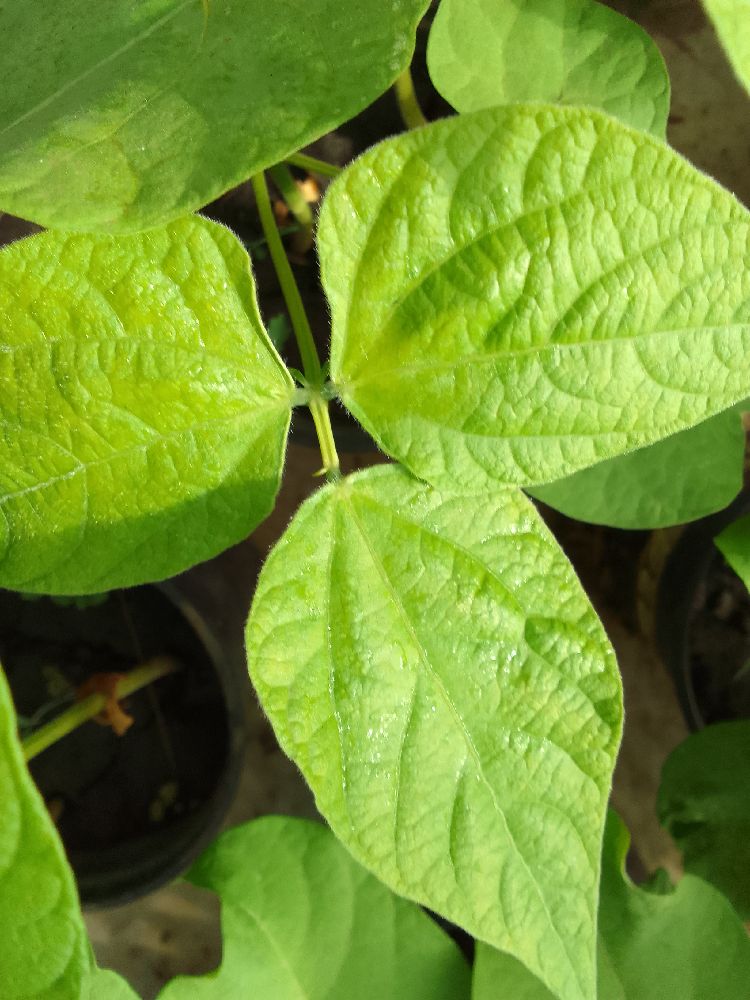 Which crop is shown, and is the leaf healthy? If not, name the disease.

common bean, healthy
